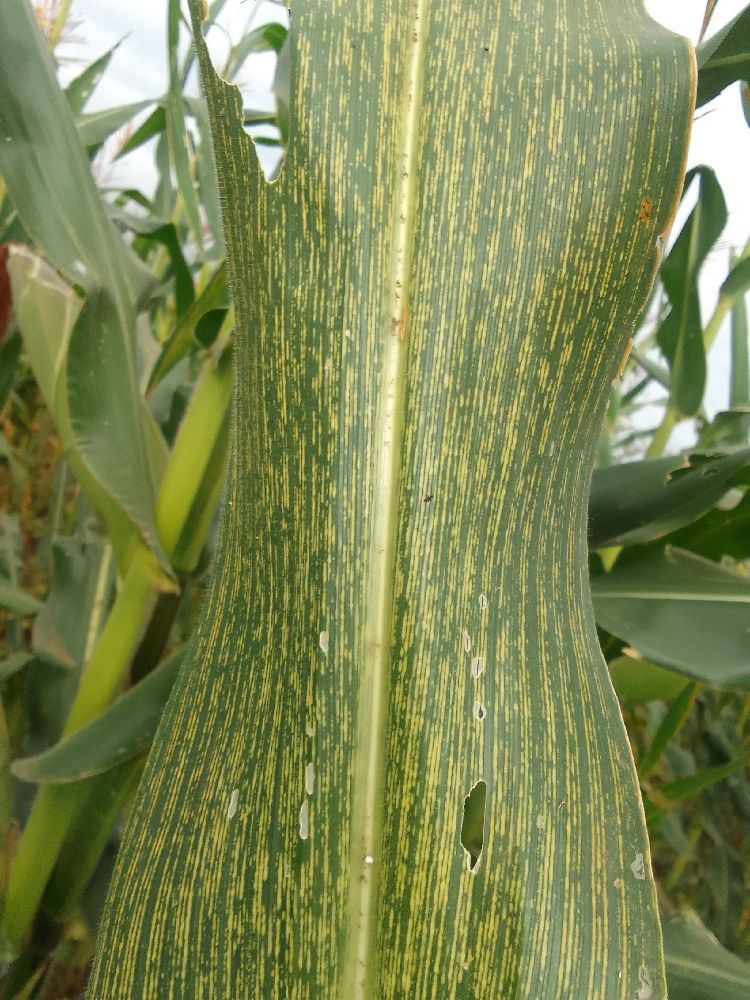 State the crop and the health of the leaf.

maize, maize streak virus
